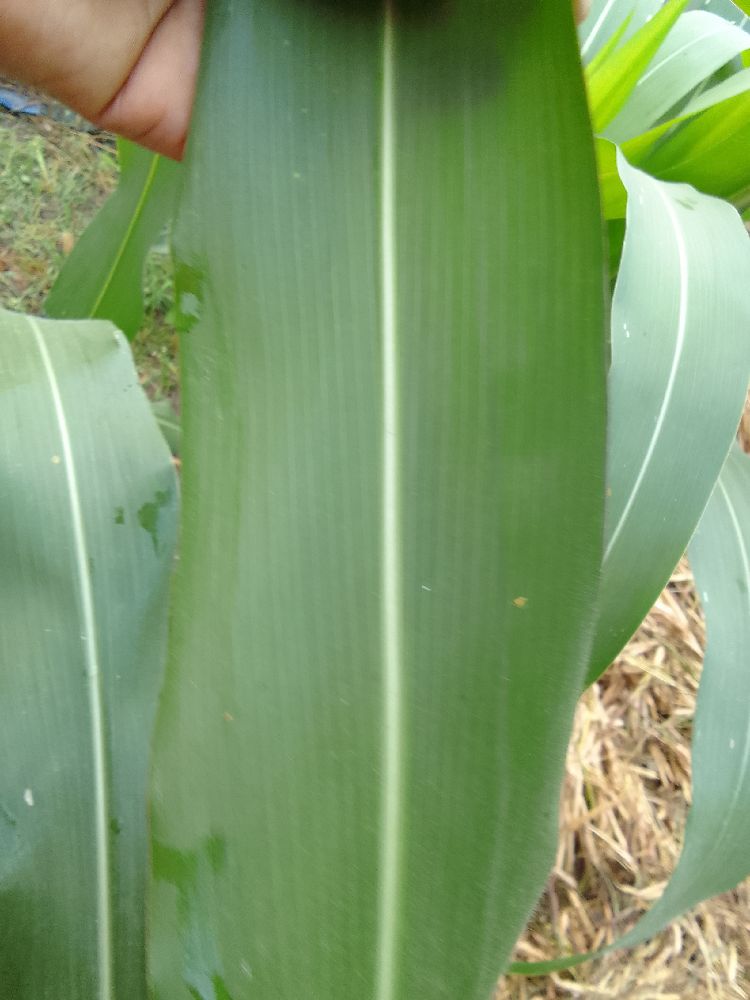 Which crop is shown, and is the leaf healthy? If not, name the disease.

maize, healthy
